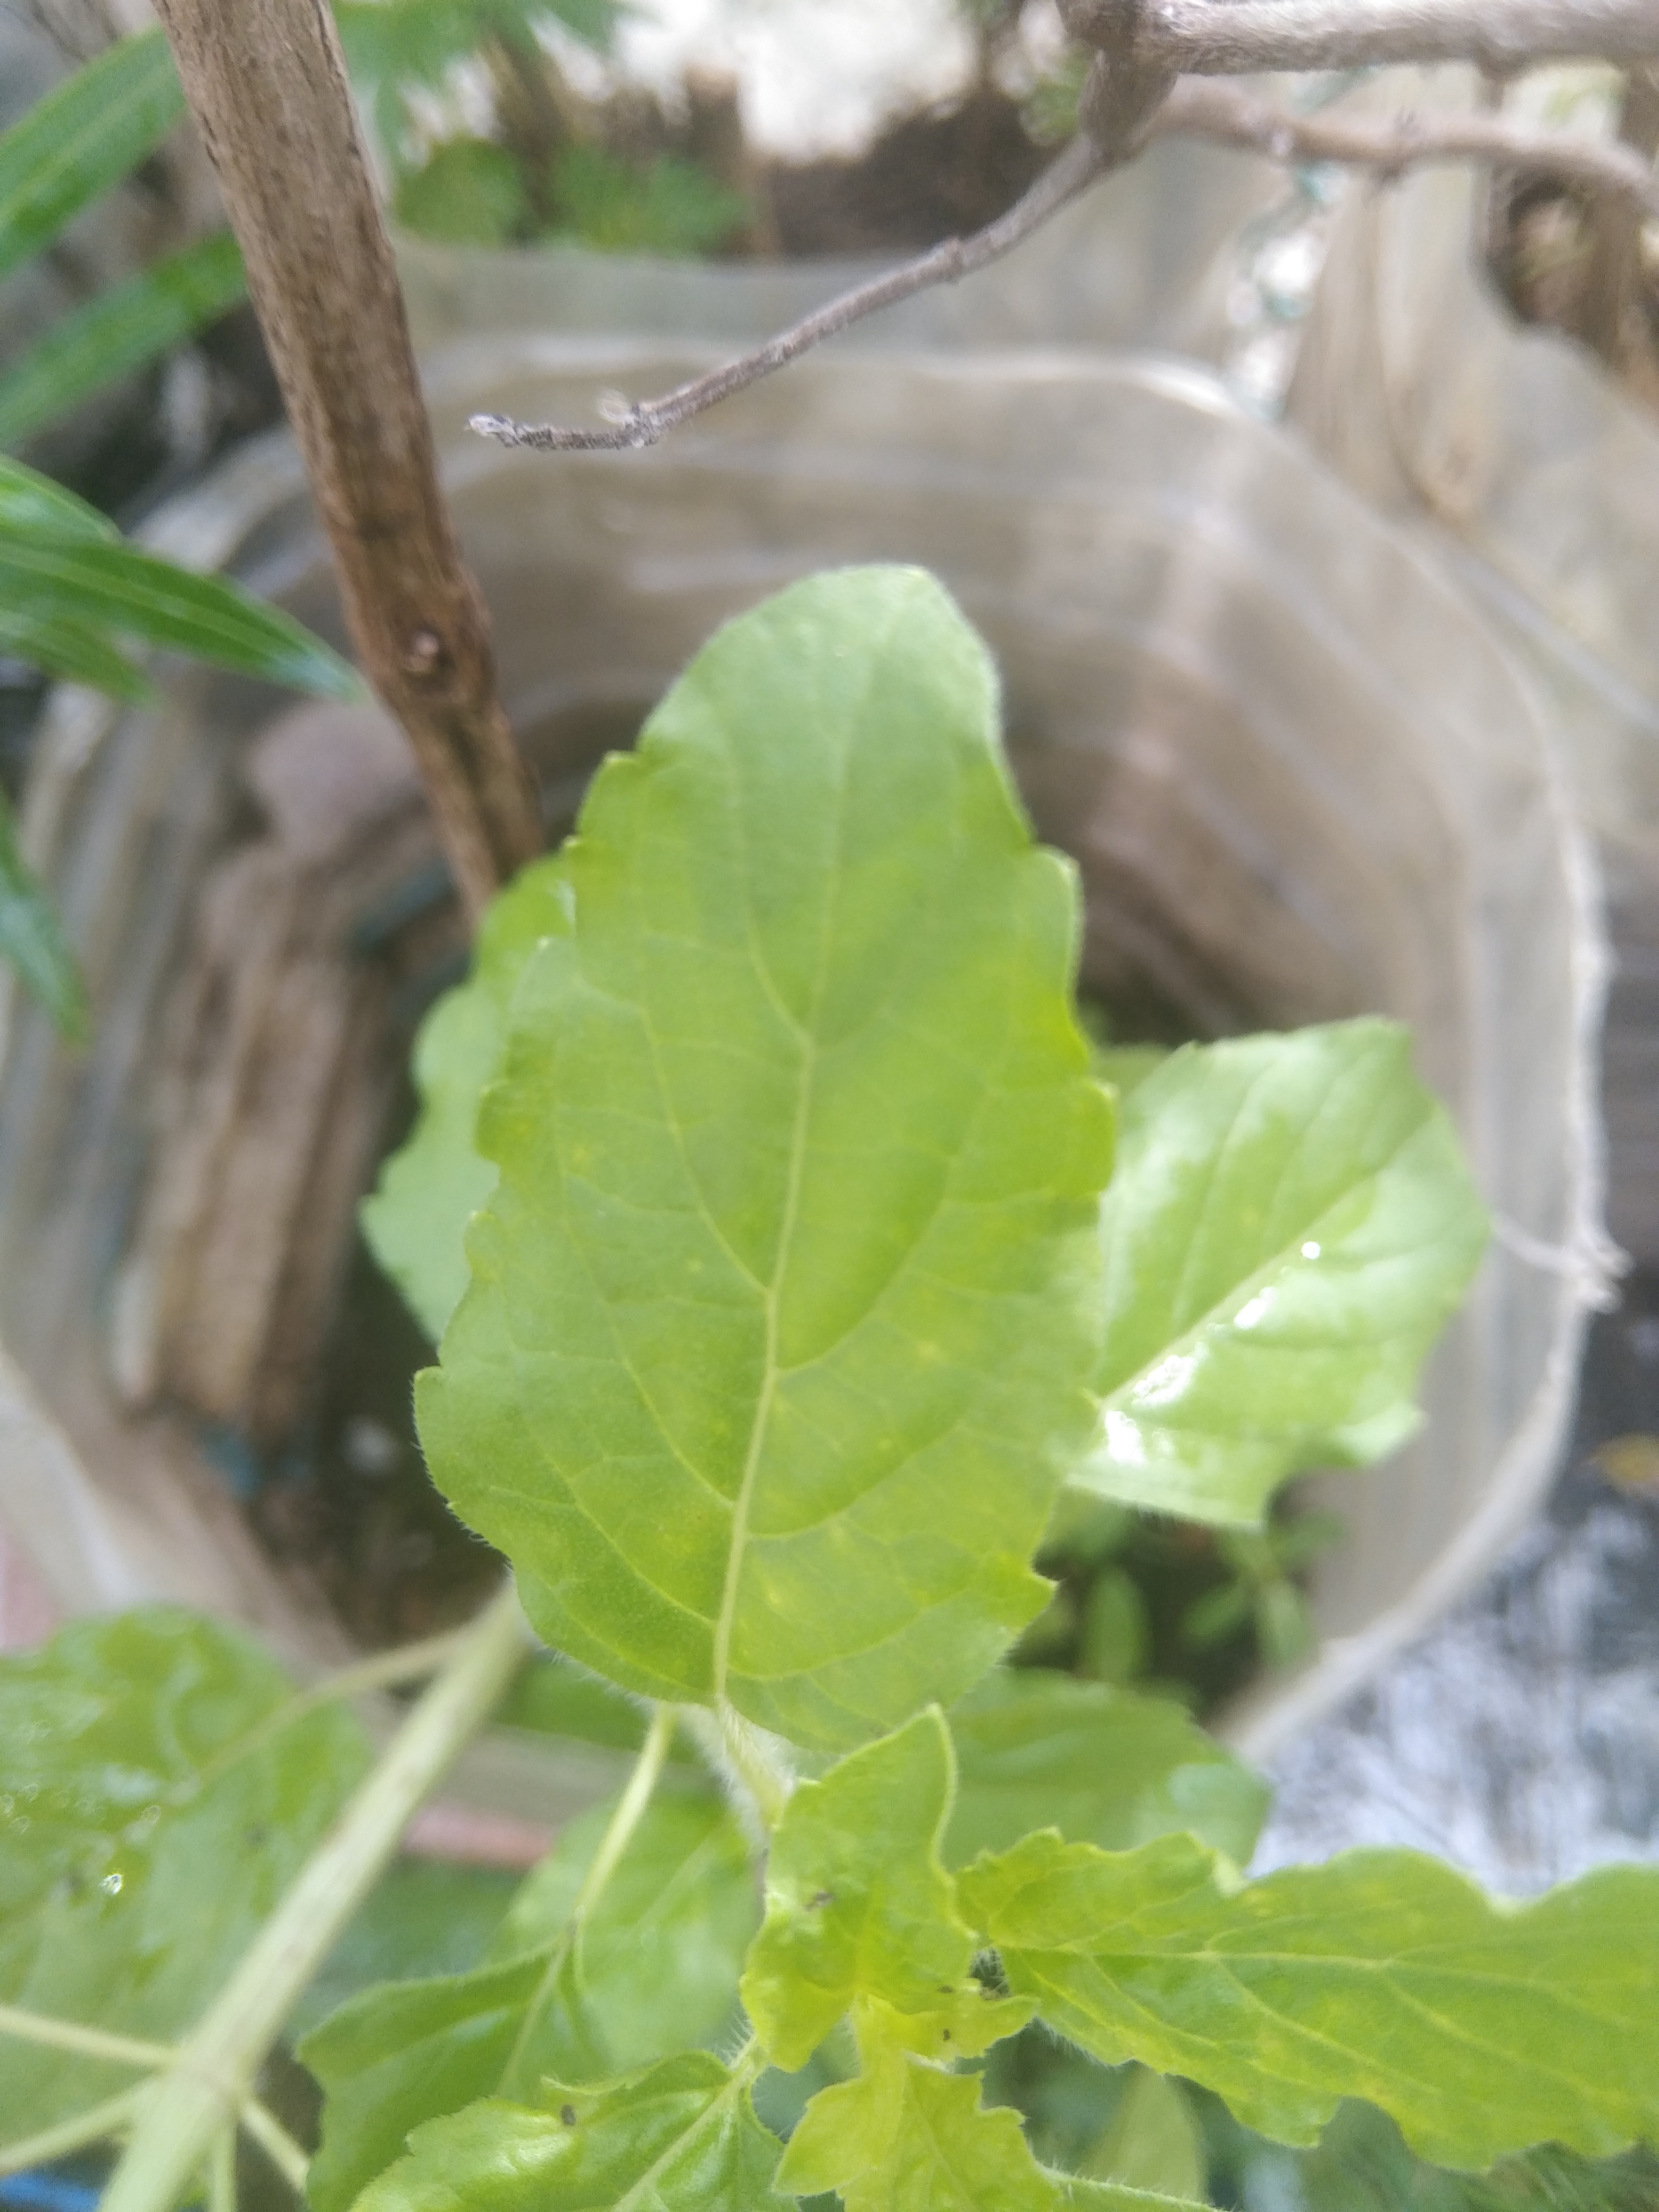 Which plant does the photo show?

tulshi
